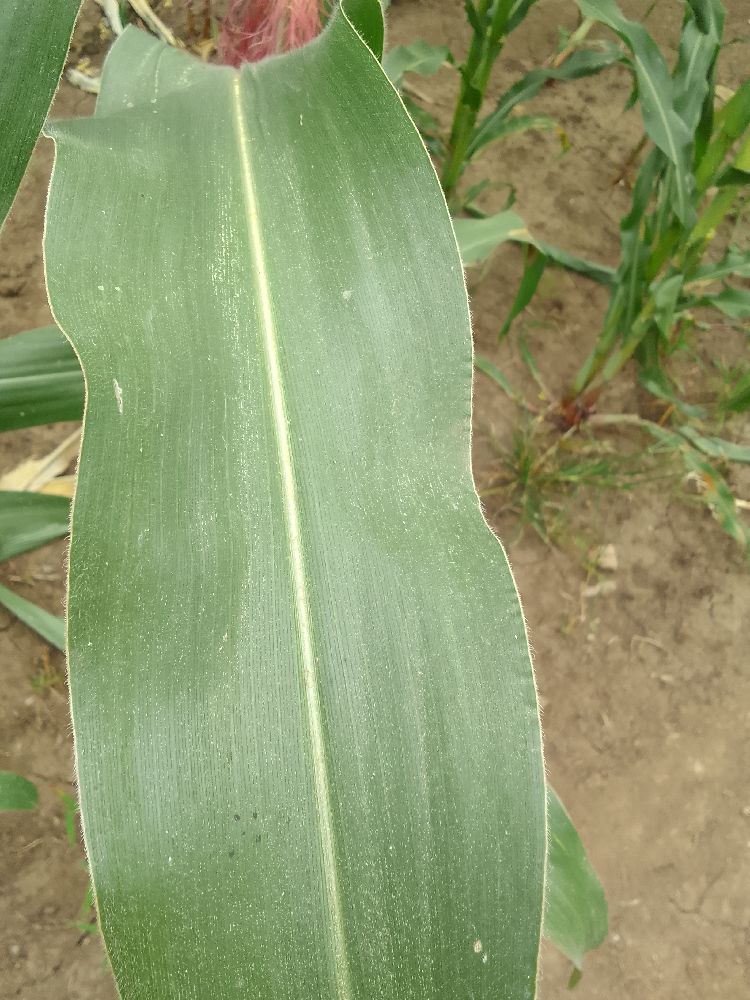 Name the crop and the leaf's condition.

maize, healthy
